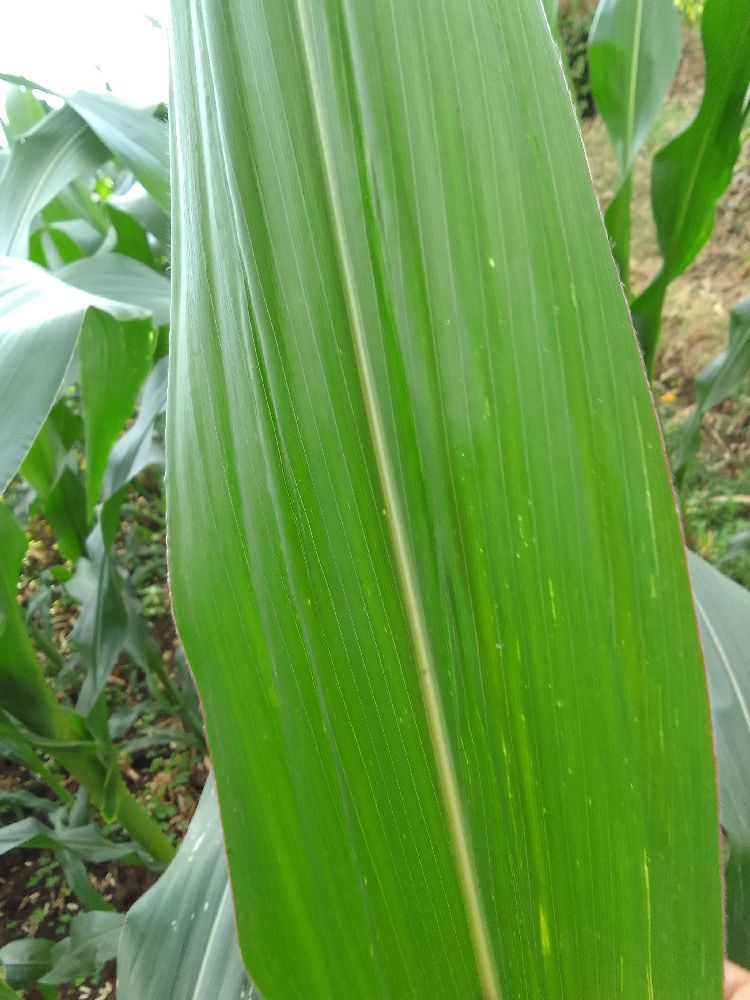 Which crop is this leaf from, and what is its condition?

maize, healthy
